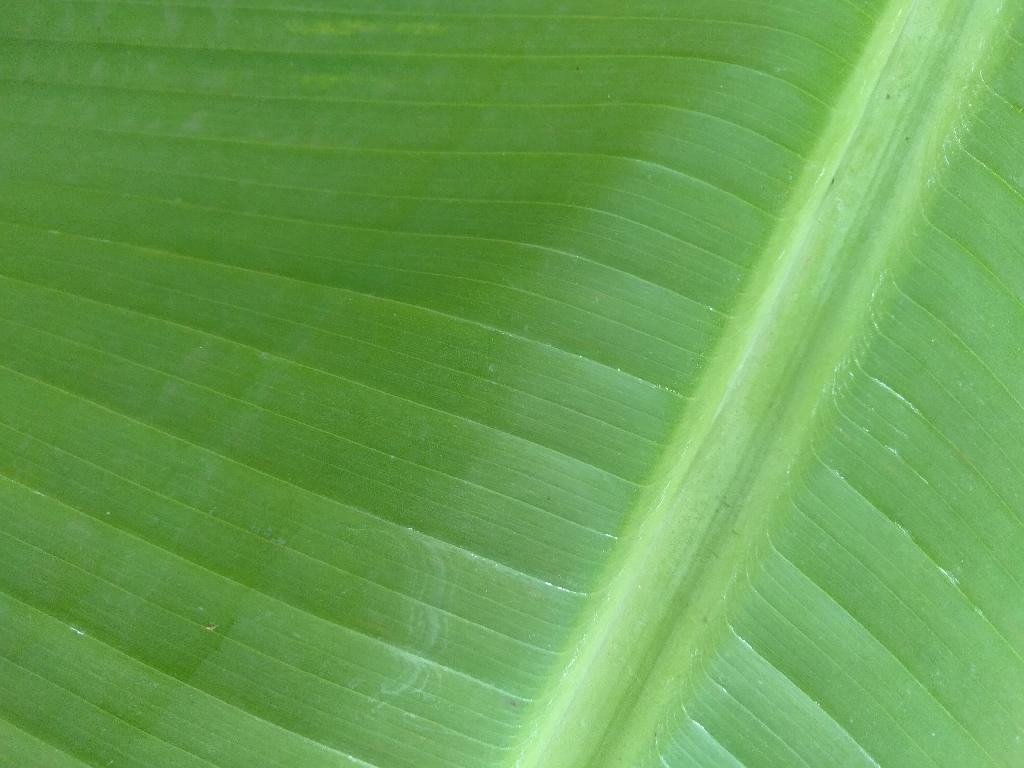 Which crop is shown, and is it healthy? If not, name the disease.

banana, healthy
